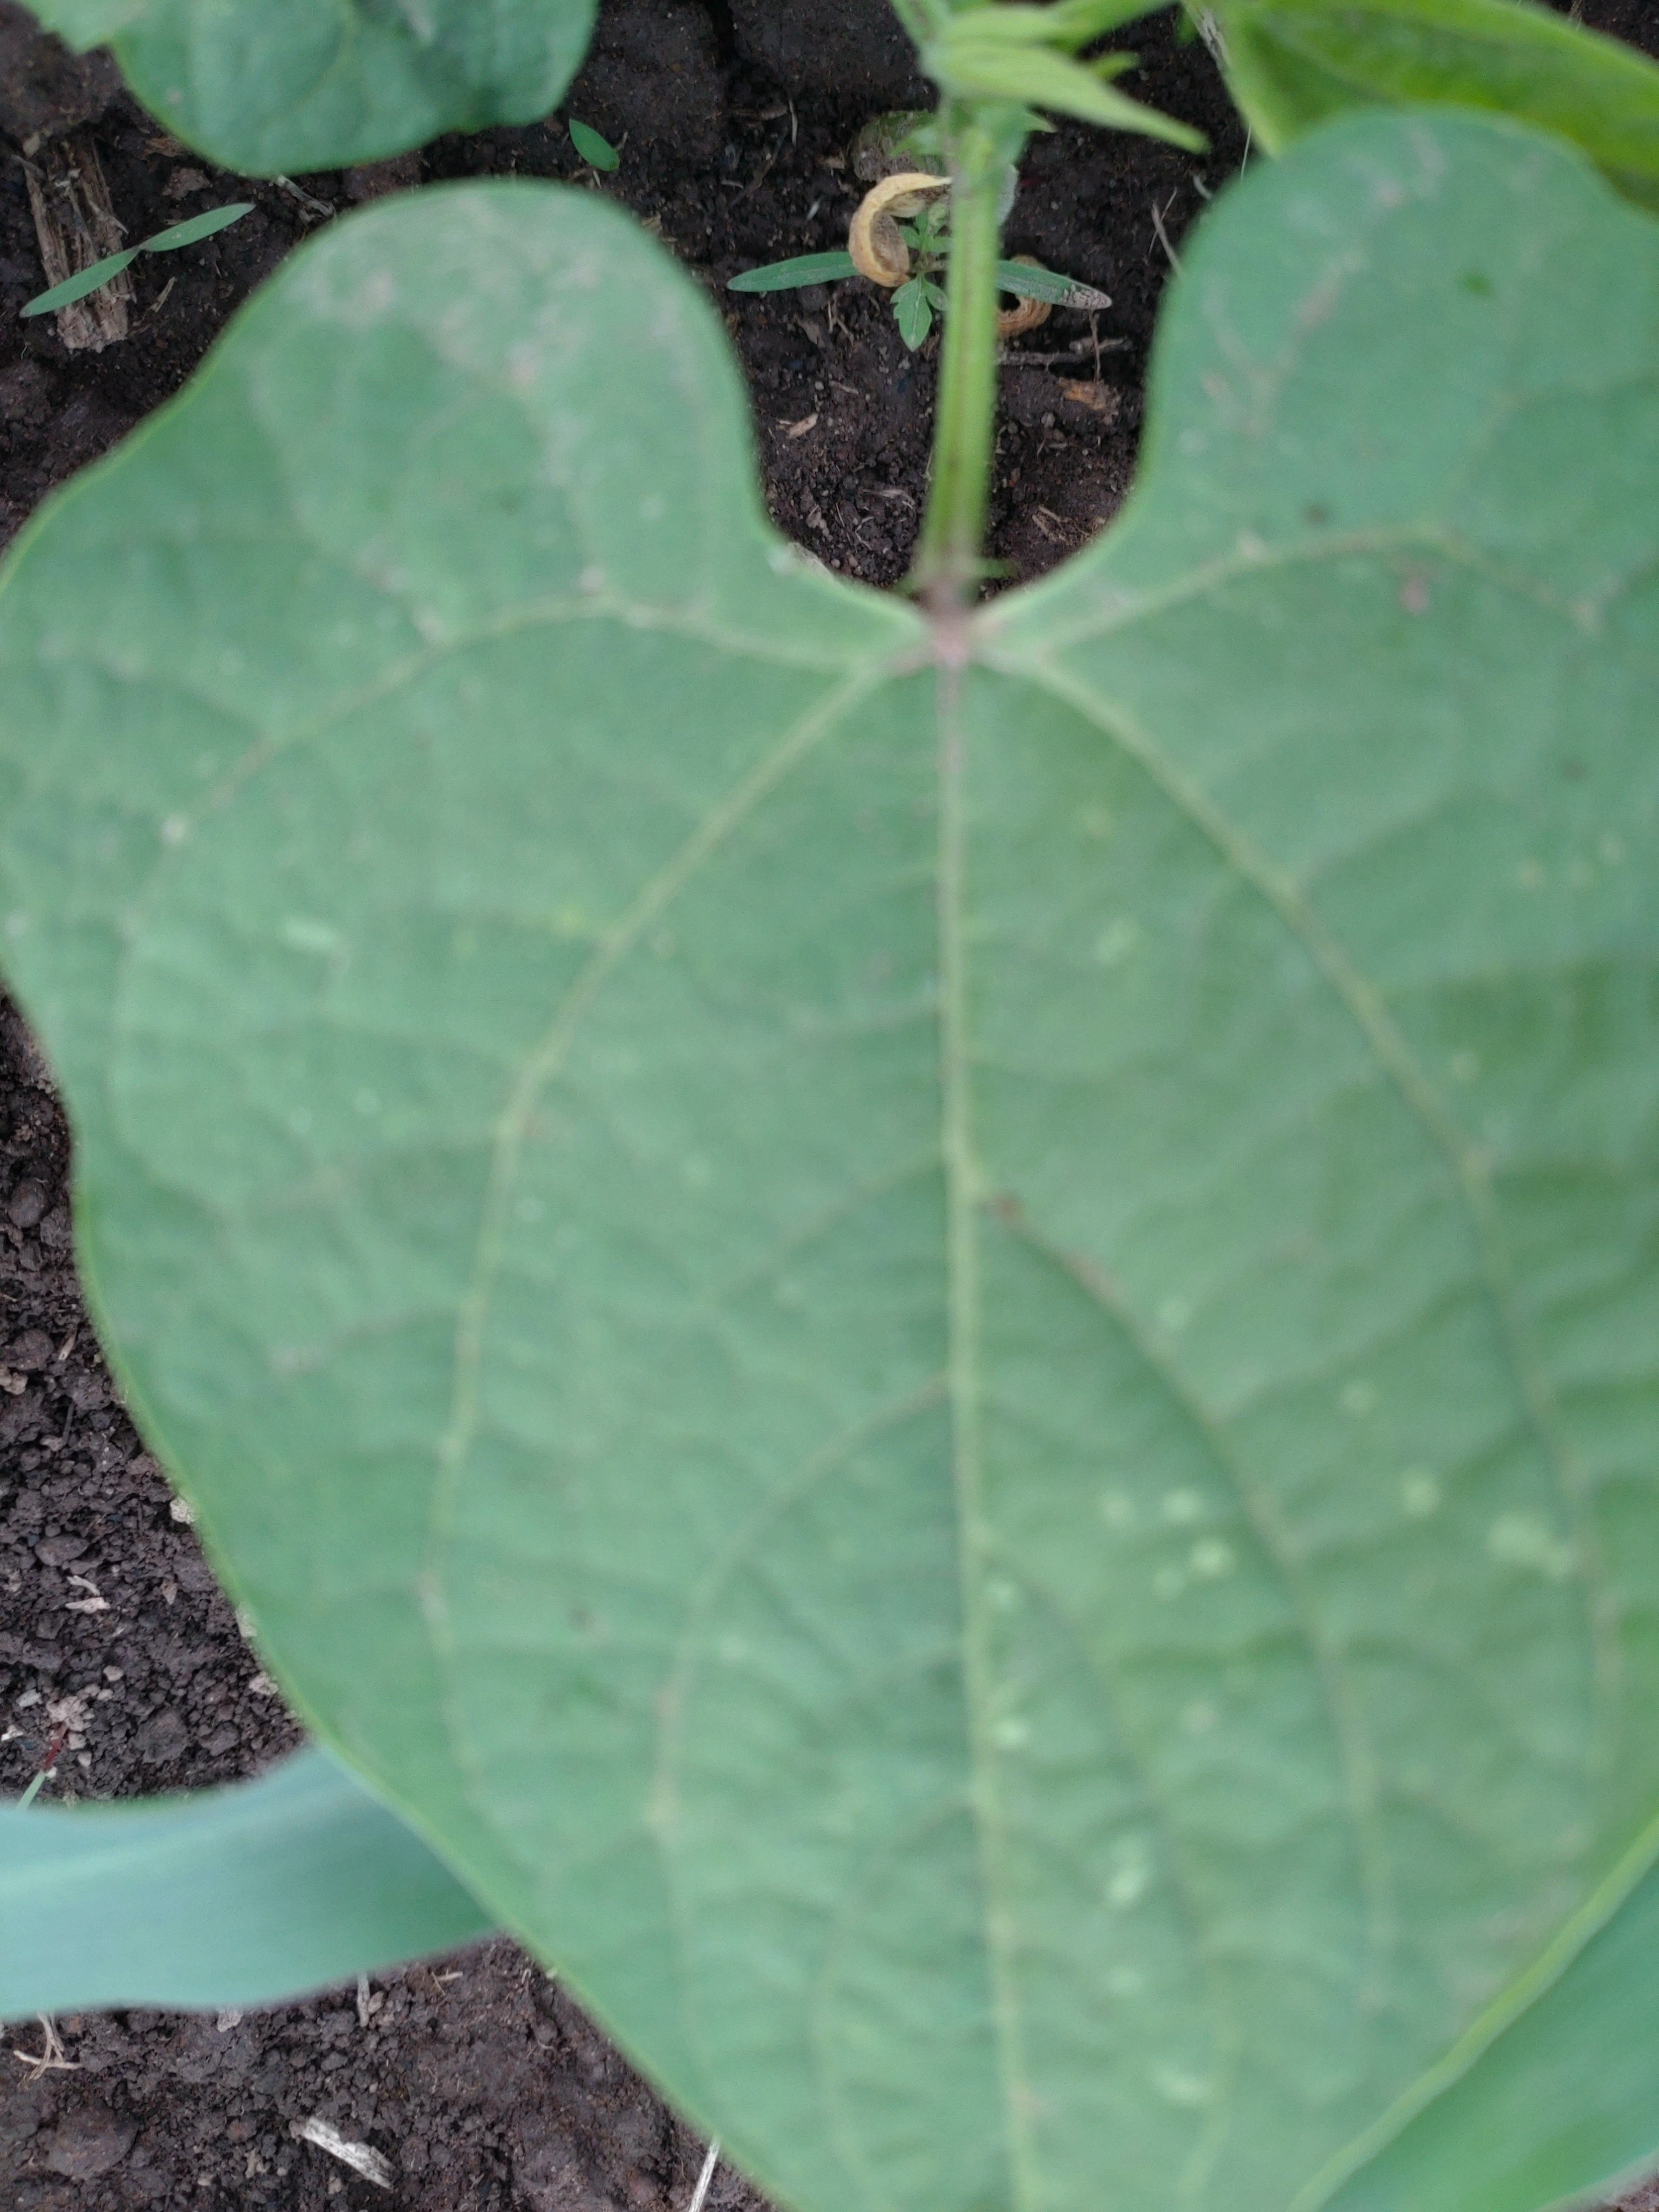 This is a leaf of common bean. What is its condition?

healthy
